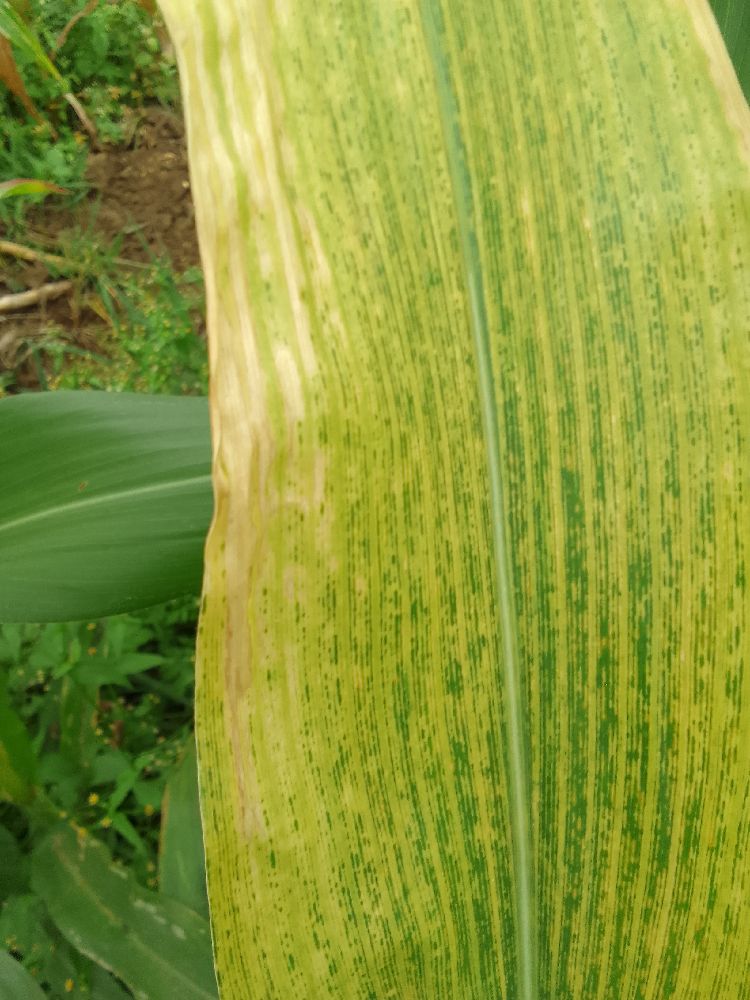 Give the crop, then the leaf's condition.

maize, maize lethal necrosis
